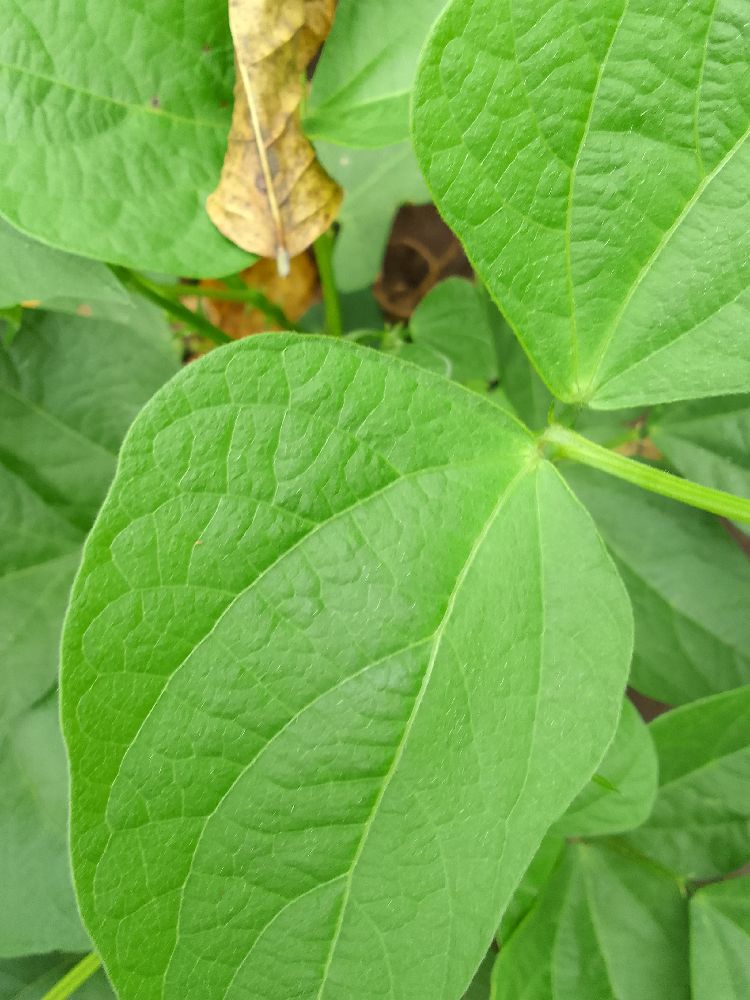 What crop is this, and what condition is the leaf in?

common bean, healthy
